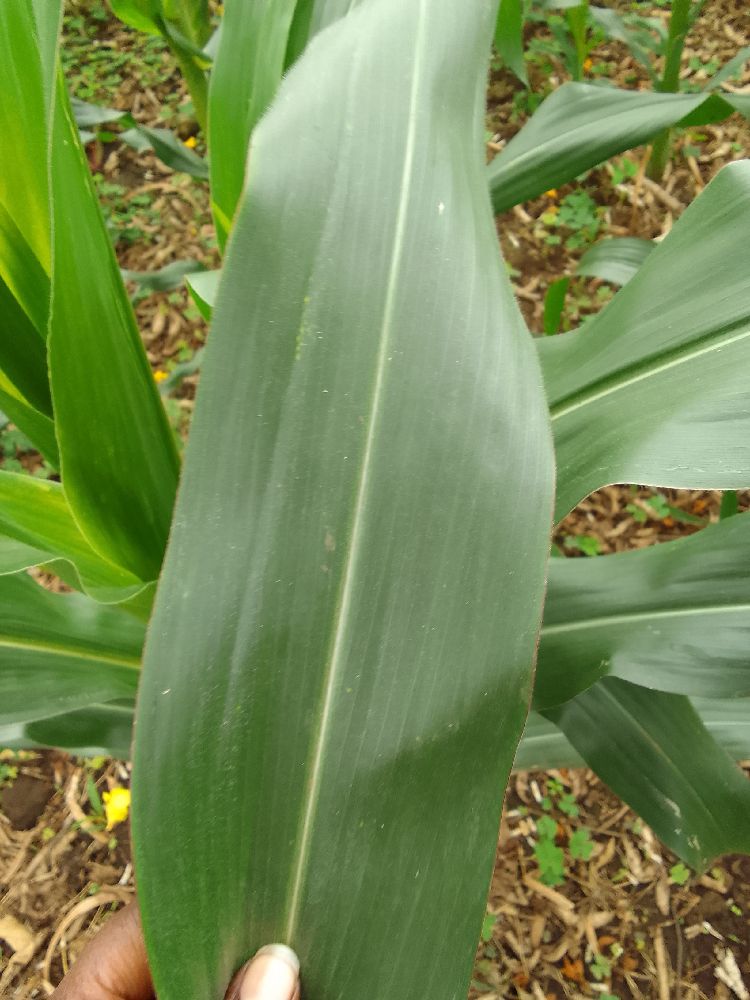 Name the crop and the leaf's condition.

maize, healthy
